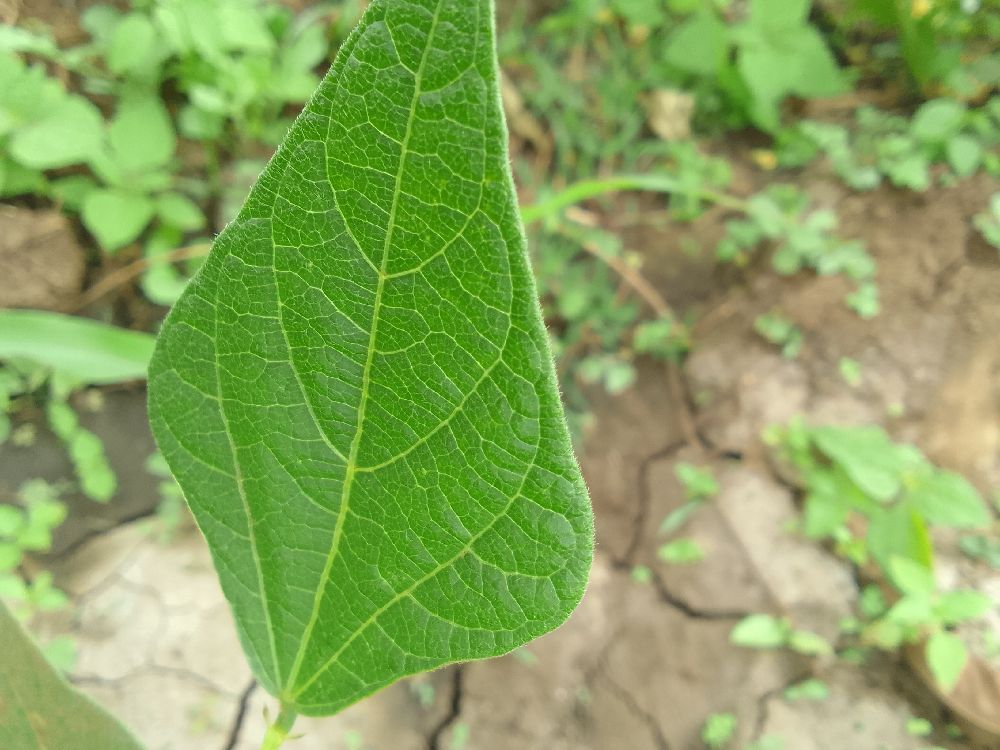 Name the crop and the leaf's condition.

common bean, healthy
